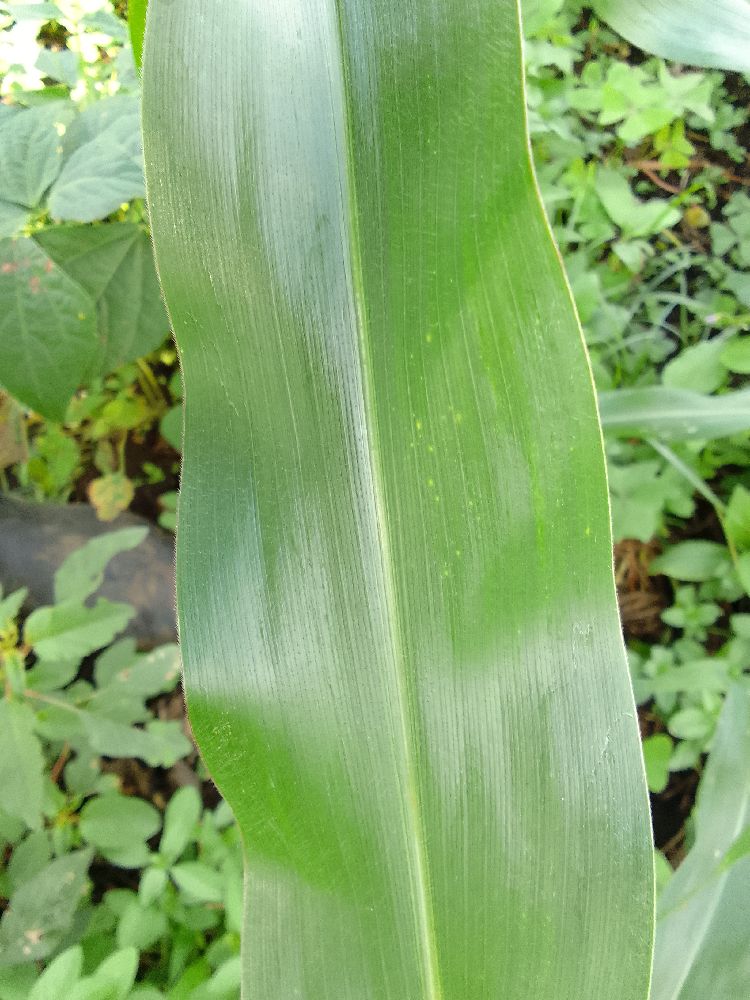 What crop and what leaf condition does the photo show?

maize, healthy
